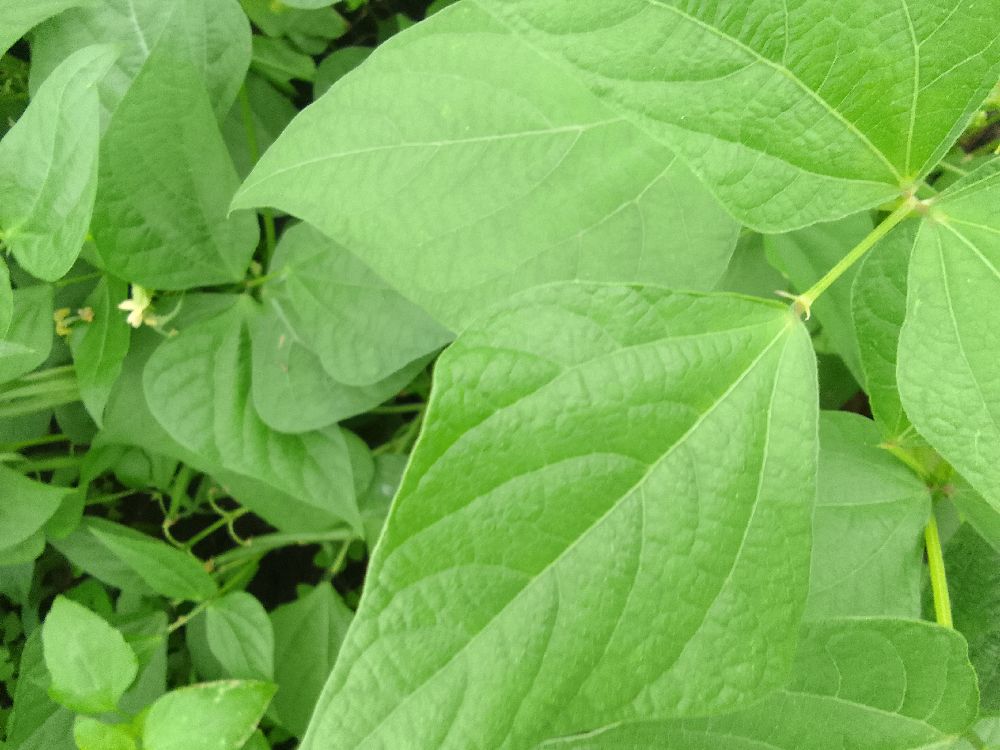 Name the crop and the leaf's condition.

common bean, healthy
